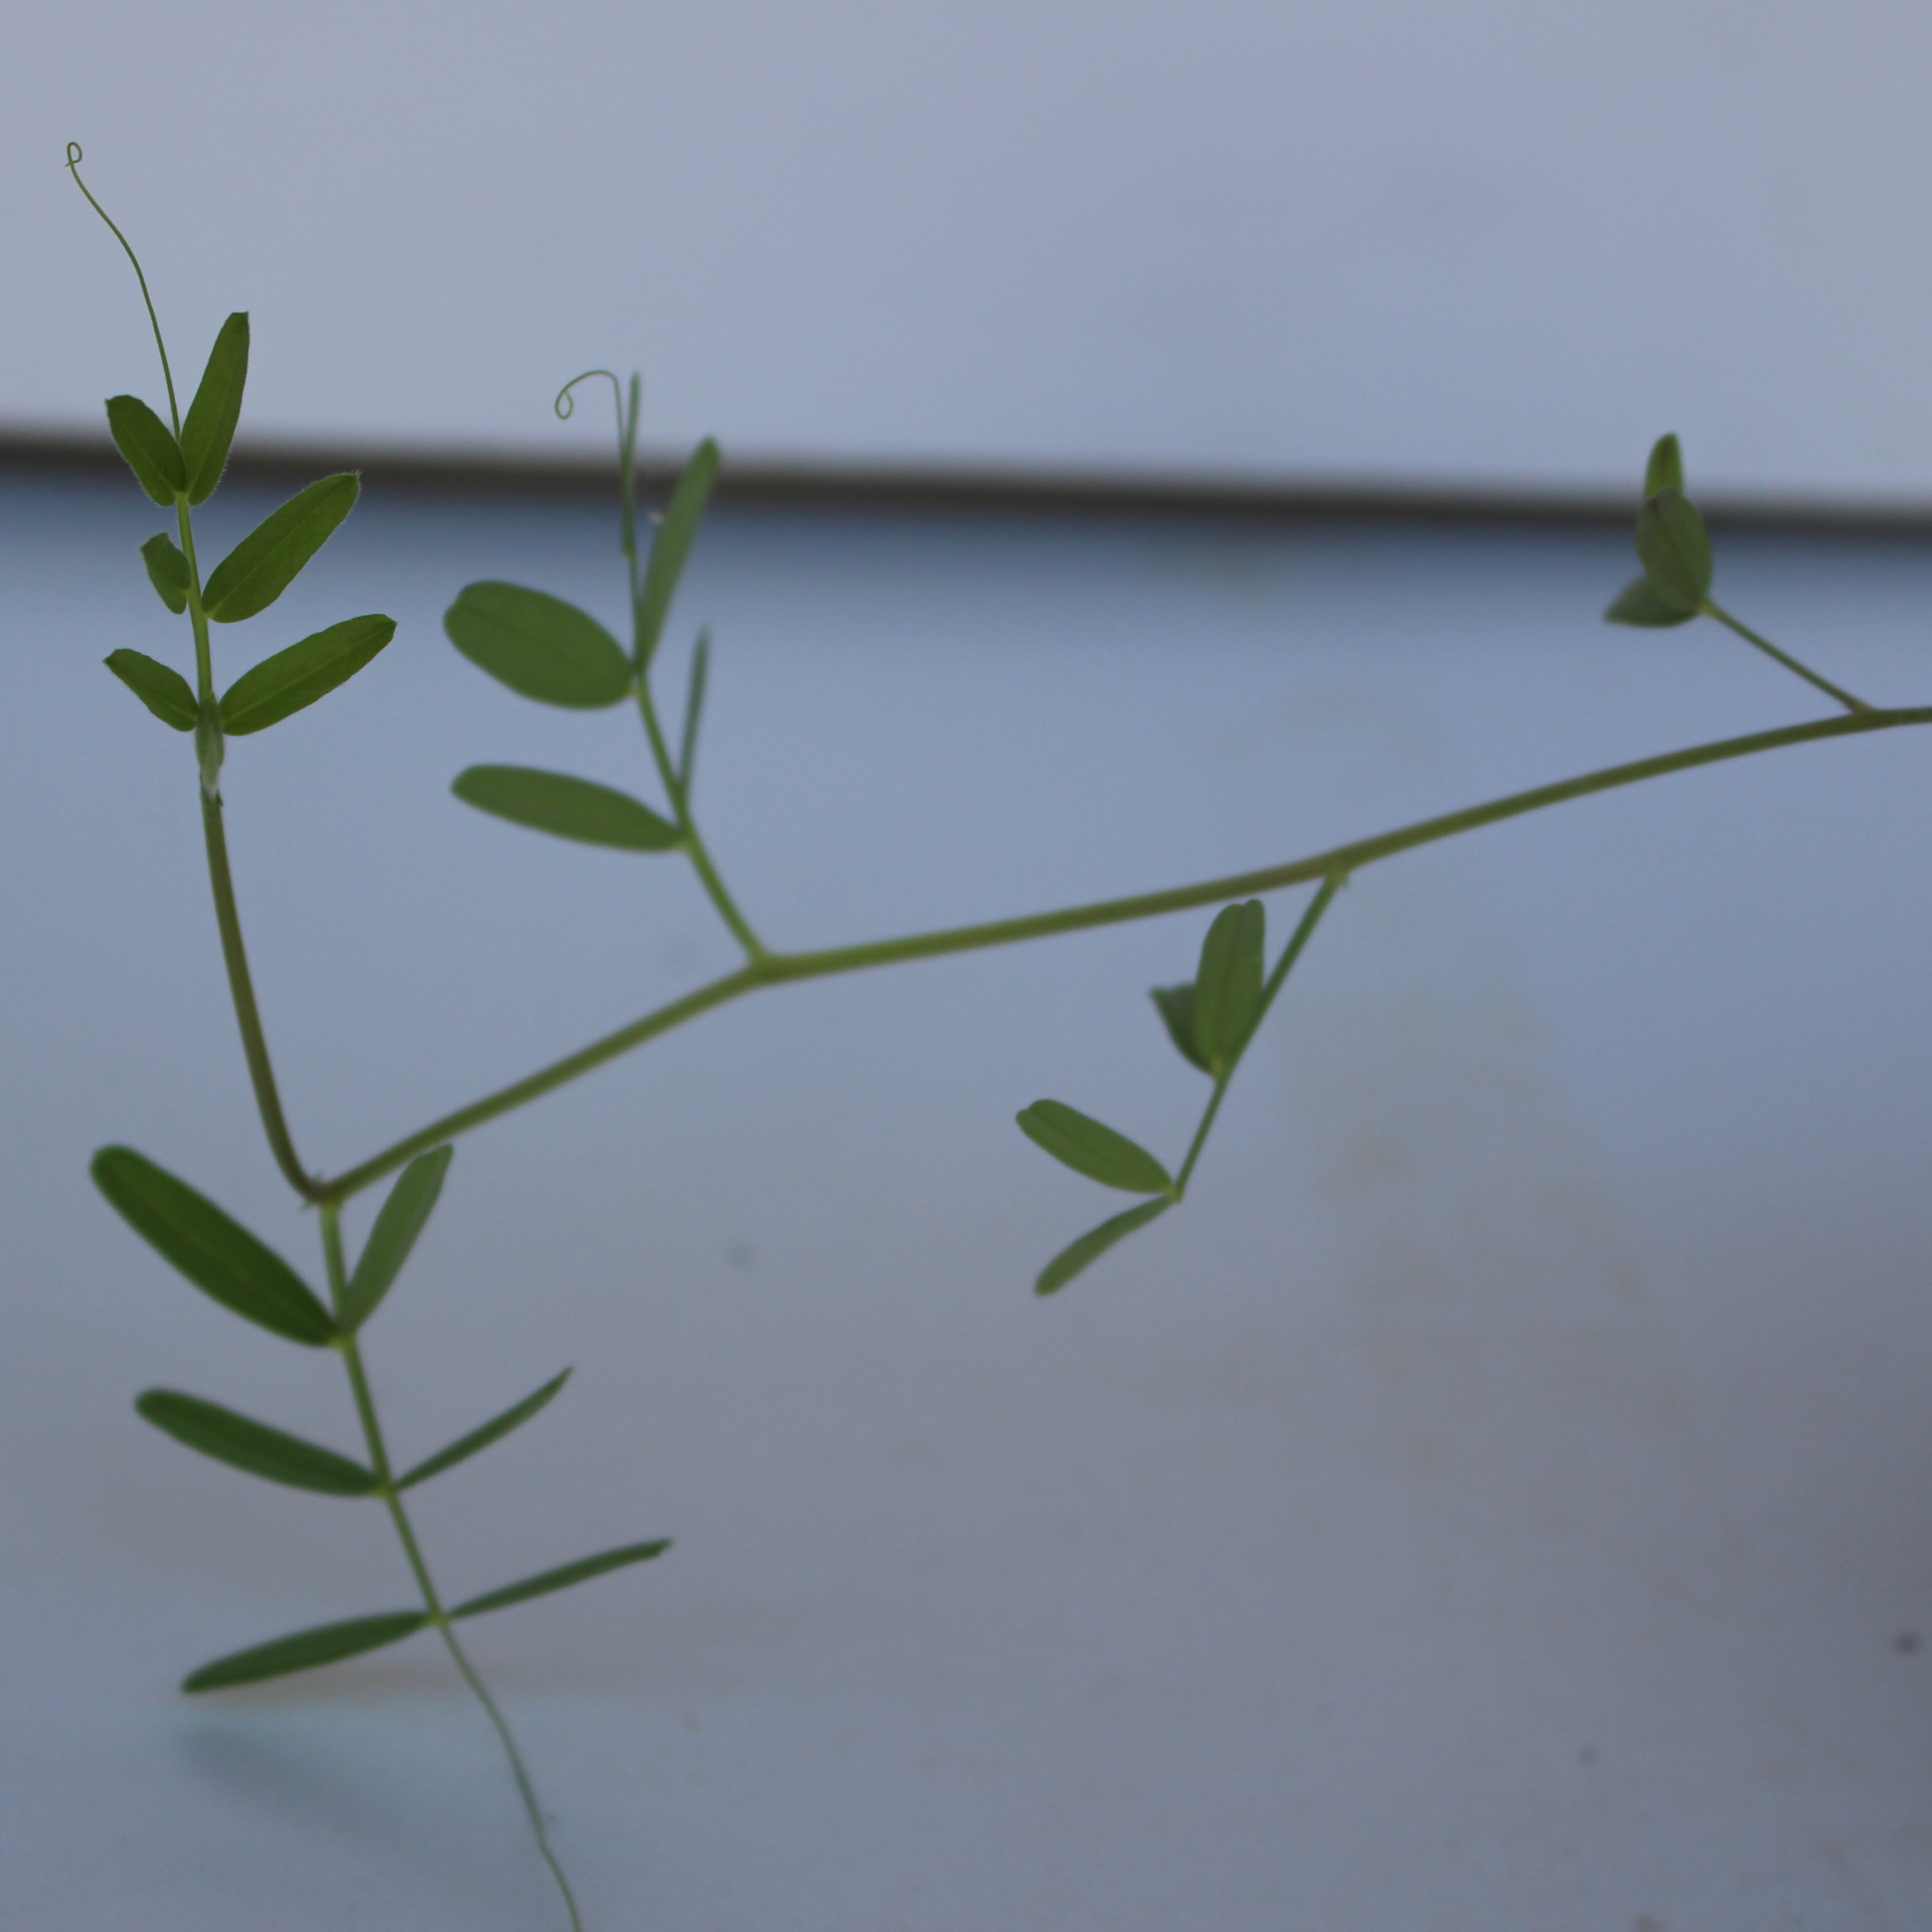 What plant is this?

Vicia sativa
